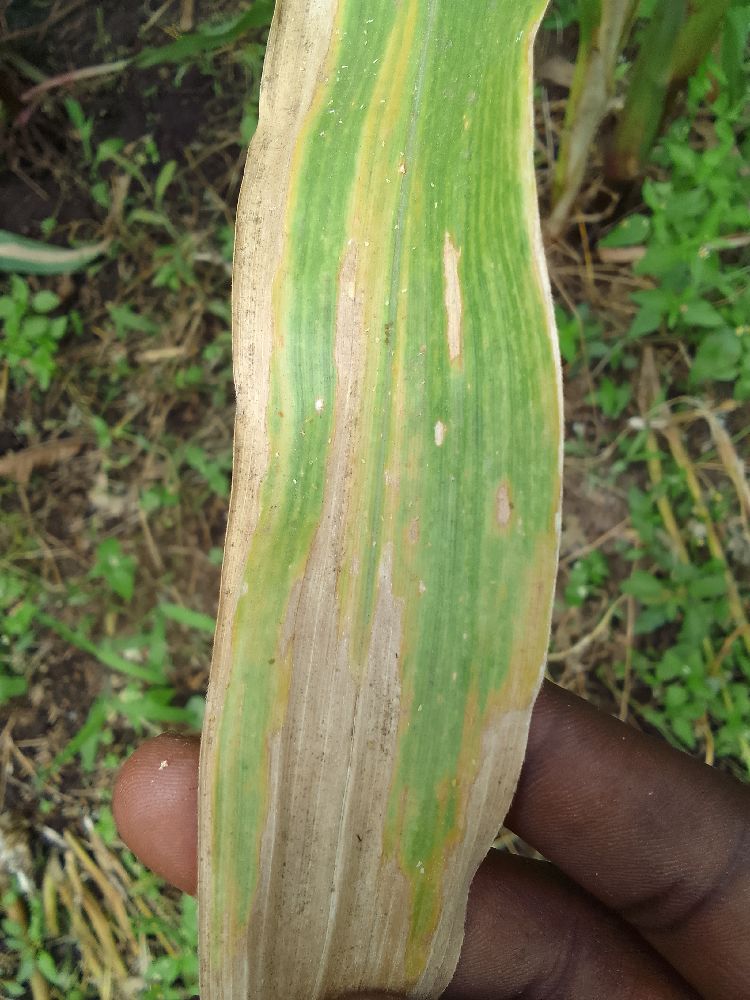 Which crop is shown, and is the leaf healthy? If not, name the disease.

maize, maize lethal necrosis
